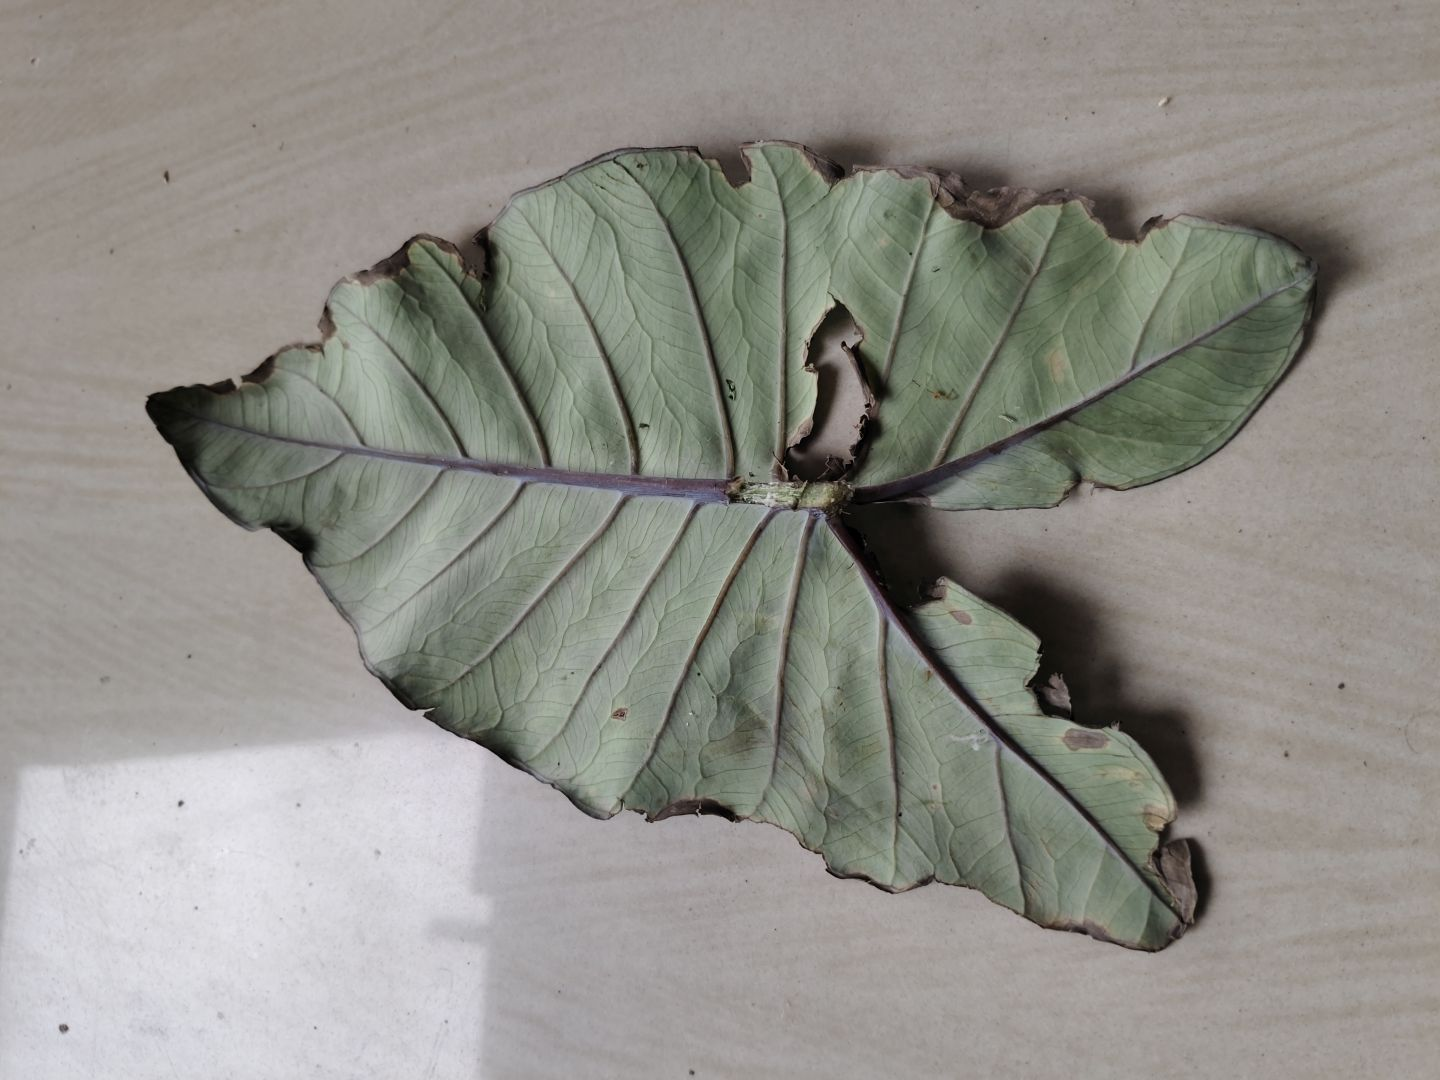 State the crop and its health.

taro, leaf blight
